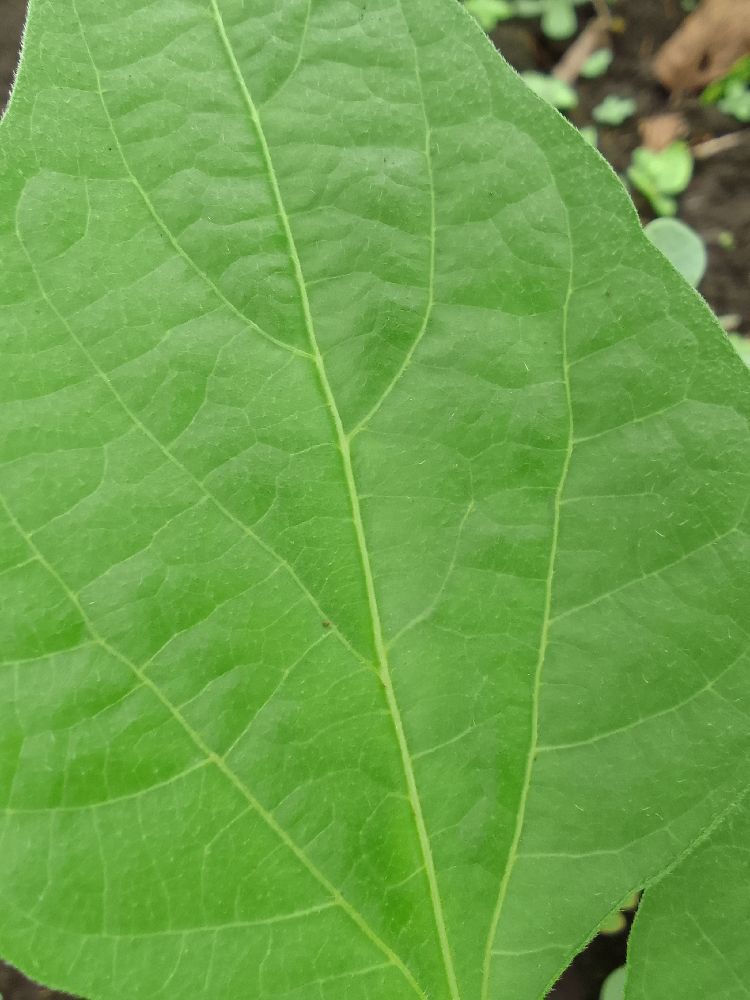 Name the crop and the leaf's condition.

common bean, healthy
